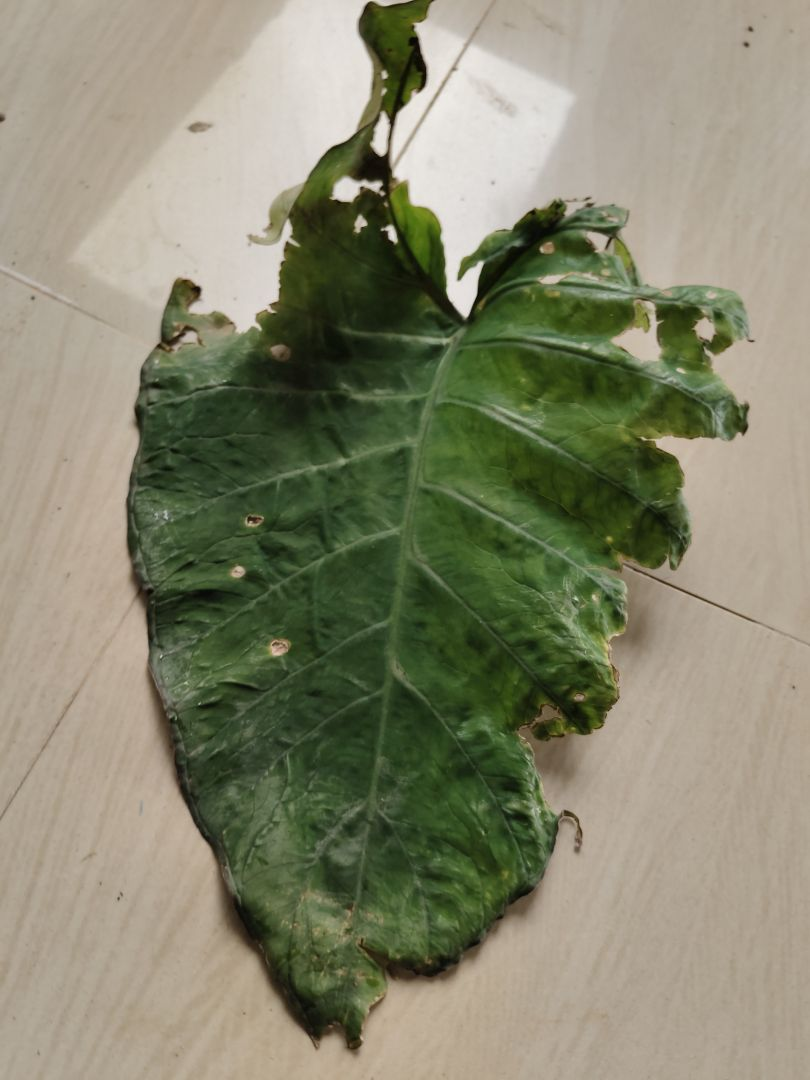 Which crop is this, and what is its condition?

taro, leaf blight
